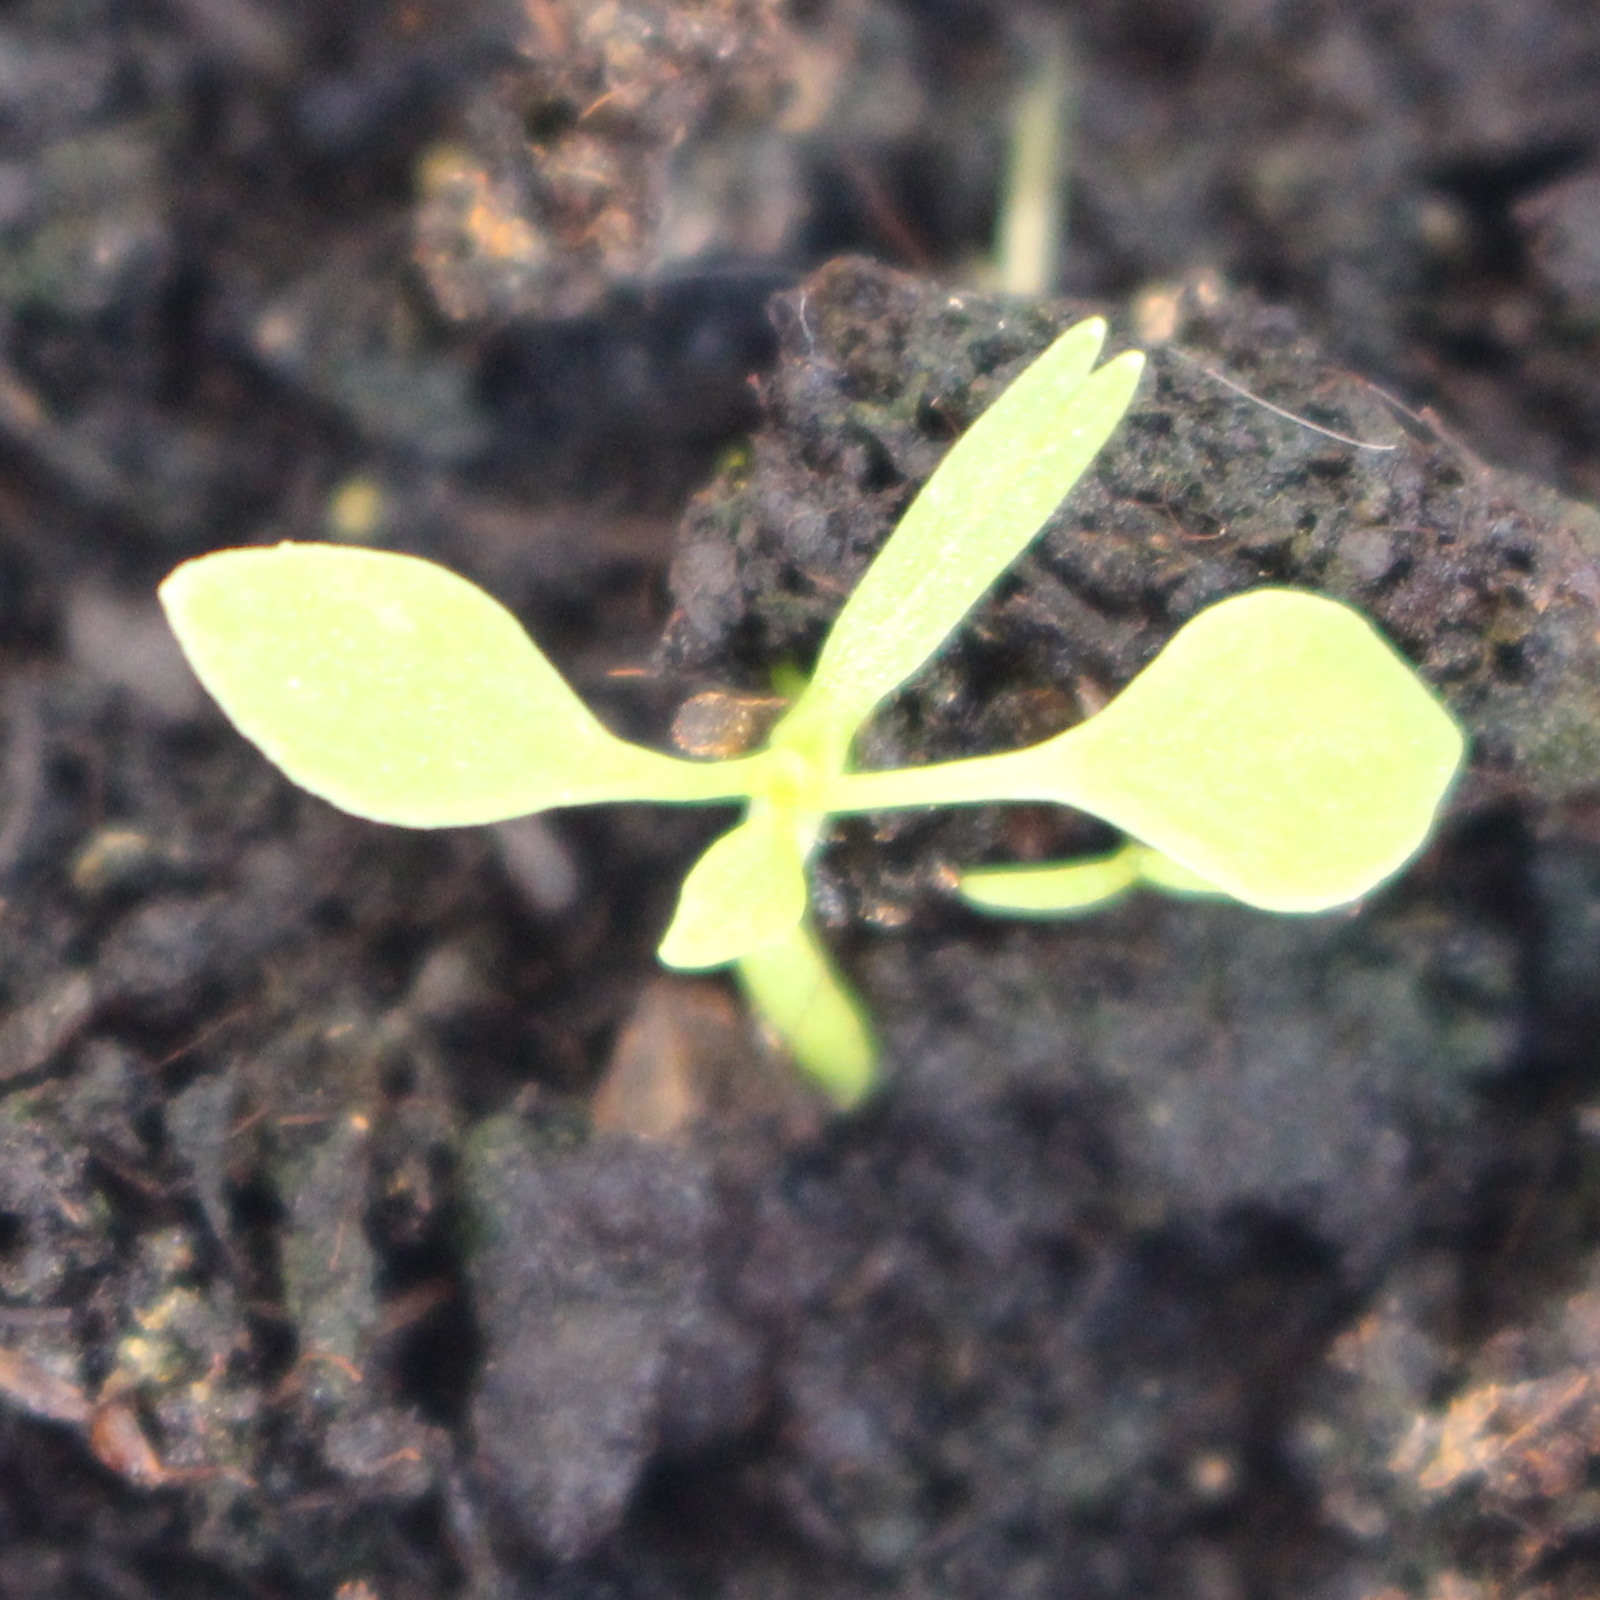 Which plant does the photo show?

Papaver rhoeas
